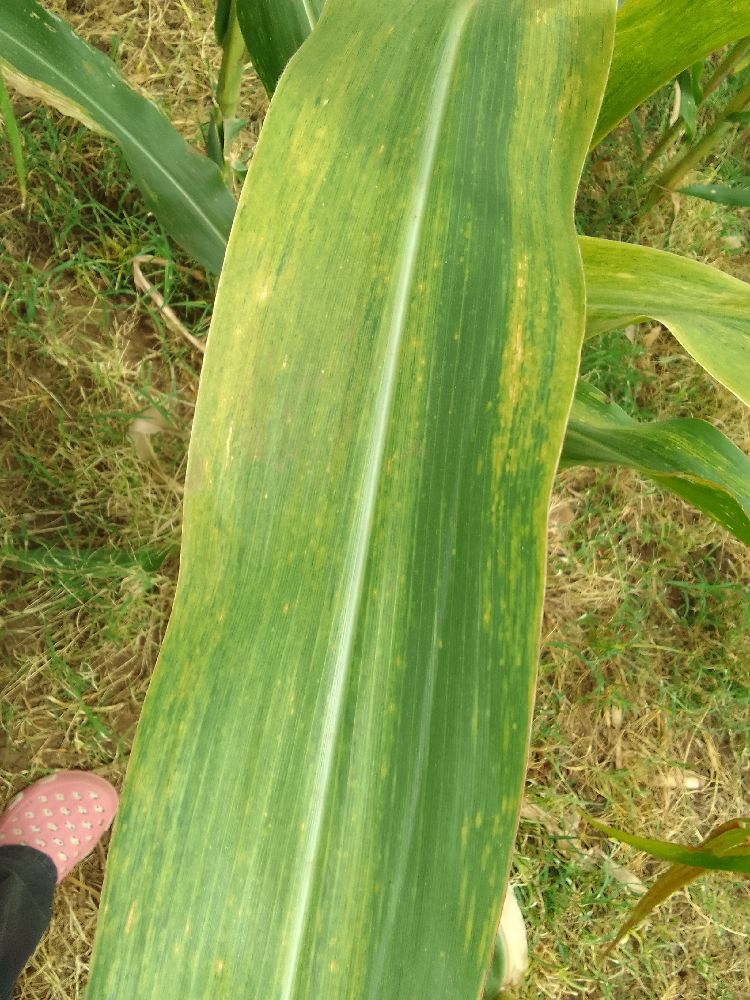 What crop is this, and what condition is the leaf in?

maize, maize lethal necrosis
